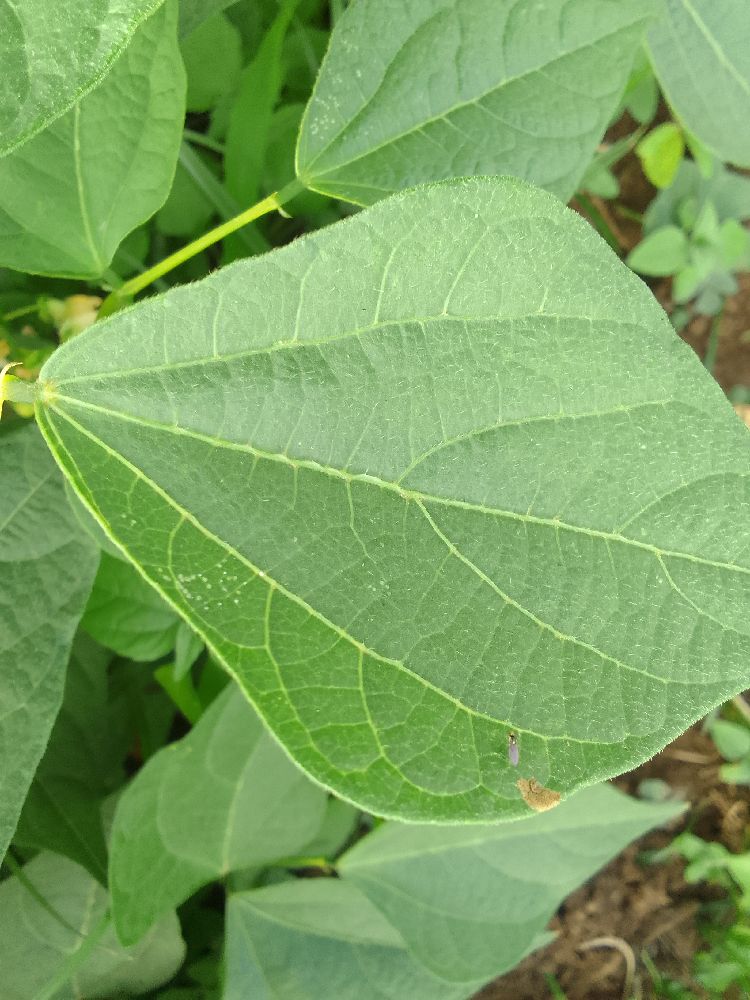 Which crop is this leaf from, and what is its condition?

common bean, healthy
